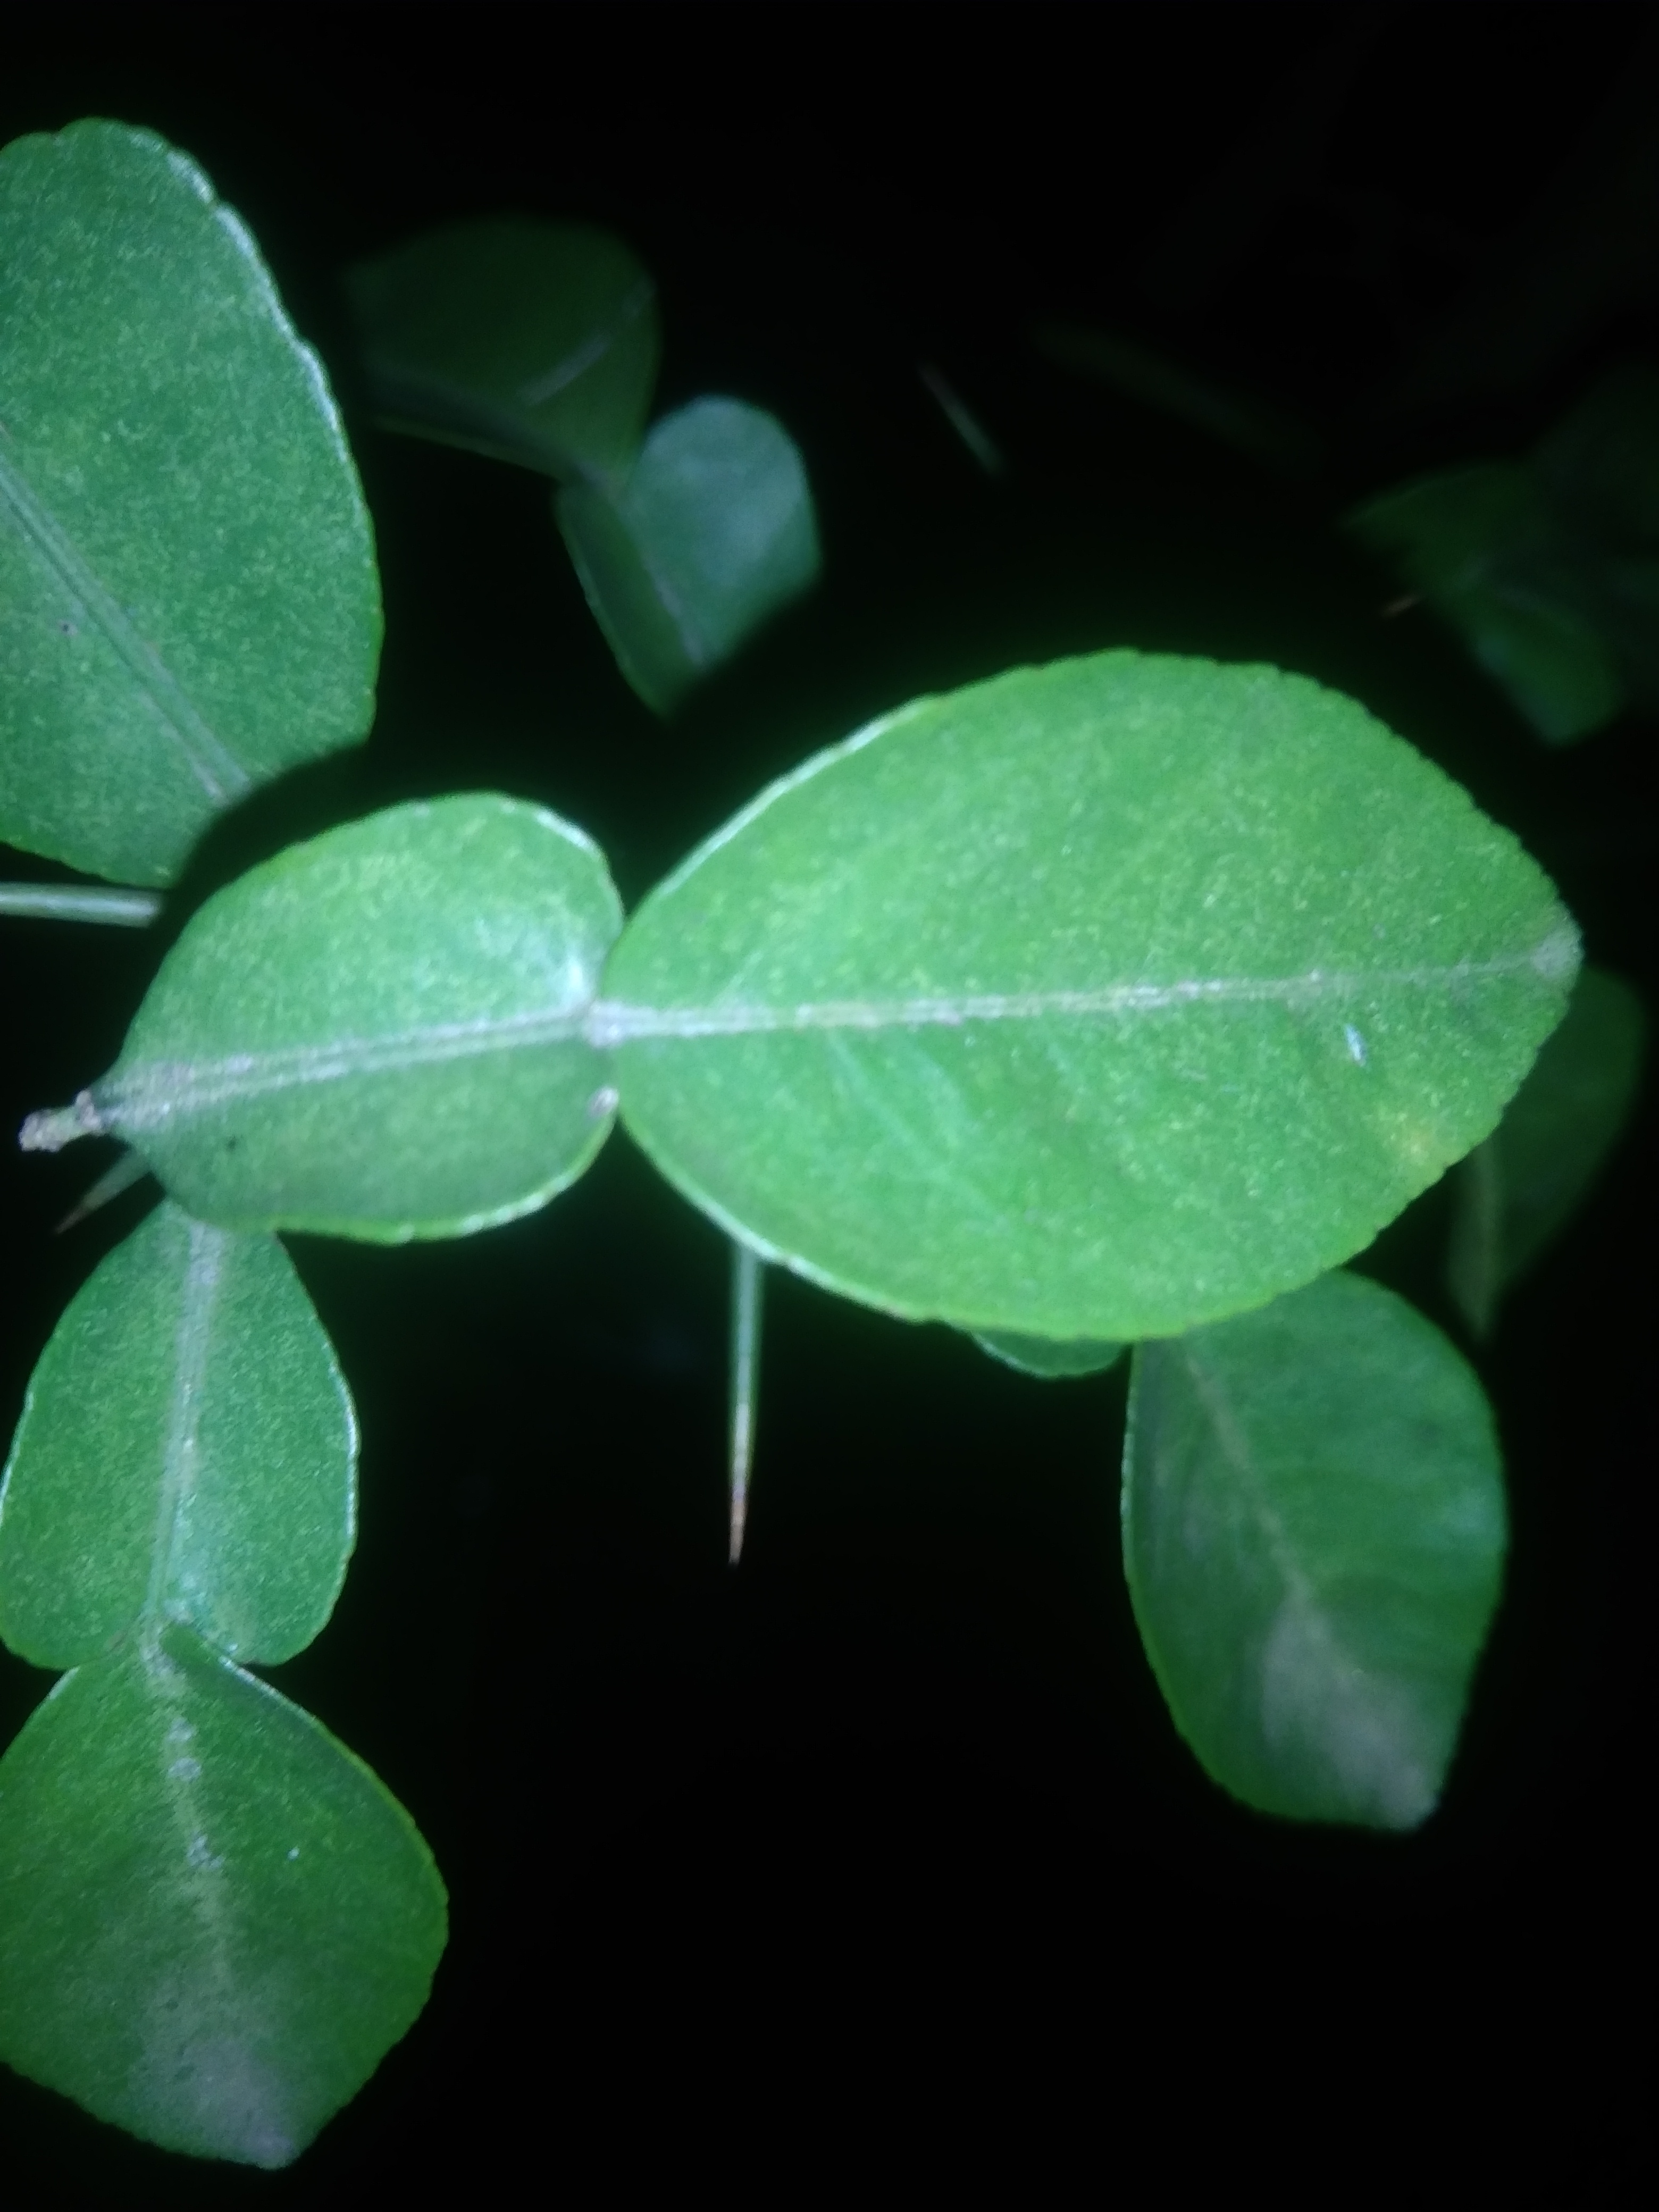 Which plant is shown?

lemon
